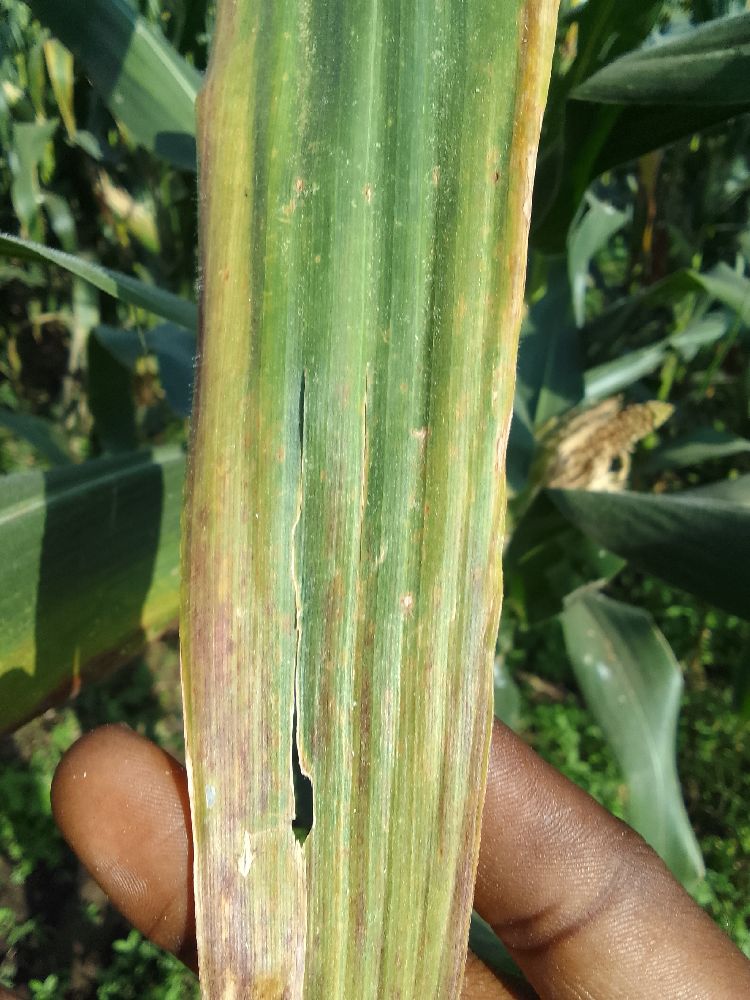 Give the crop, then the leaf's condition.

maize, maize lethal necrosis
